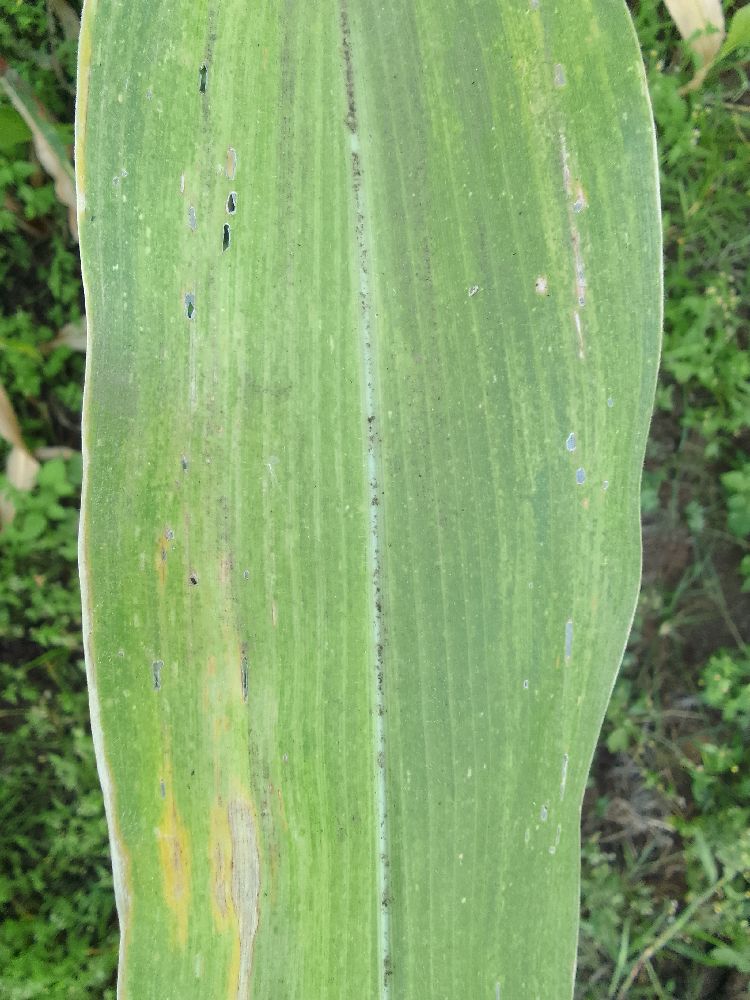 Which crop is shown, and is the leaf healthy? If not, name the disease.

maize, maize lethal necrosis
